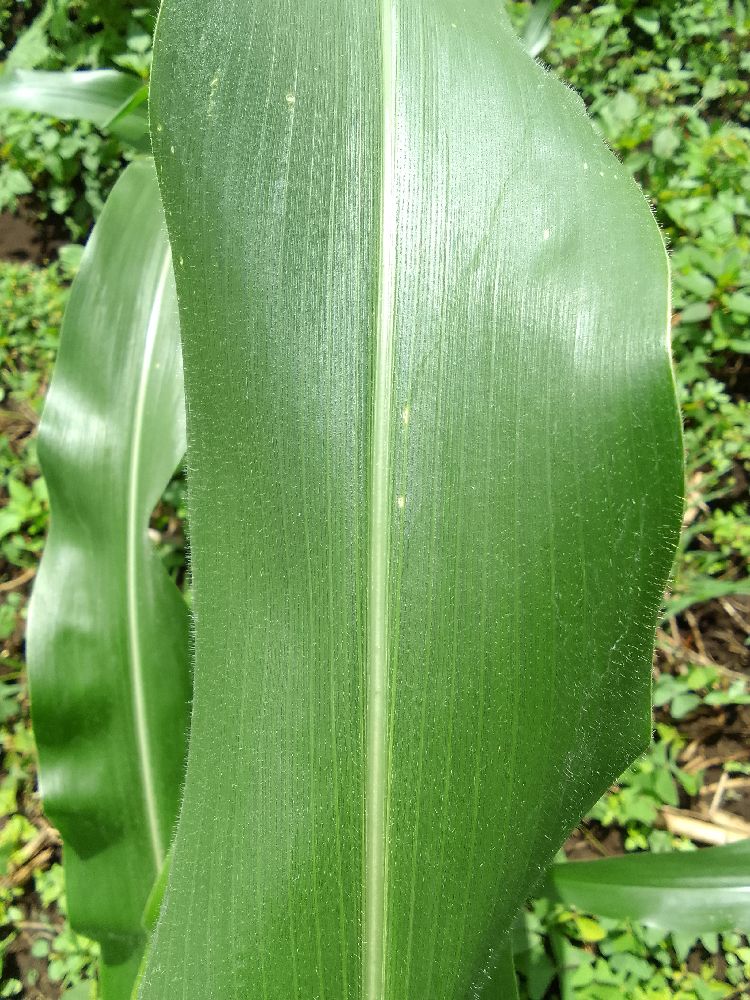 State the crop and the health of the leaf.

maize, healthy
